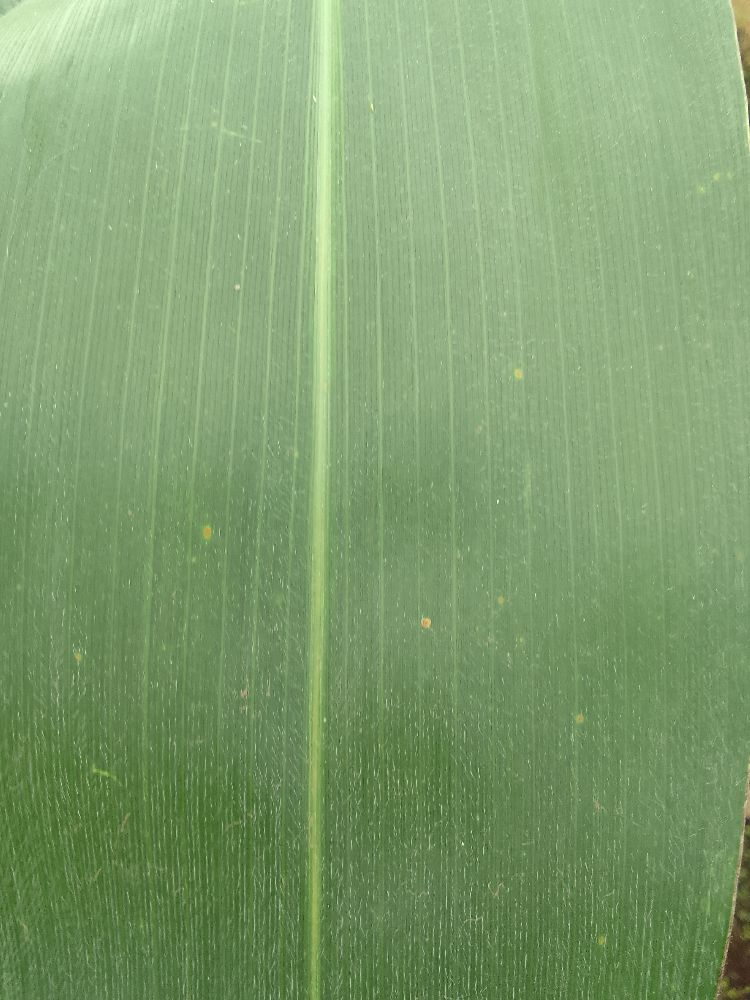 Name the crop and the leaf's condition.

maize, healthy
